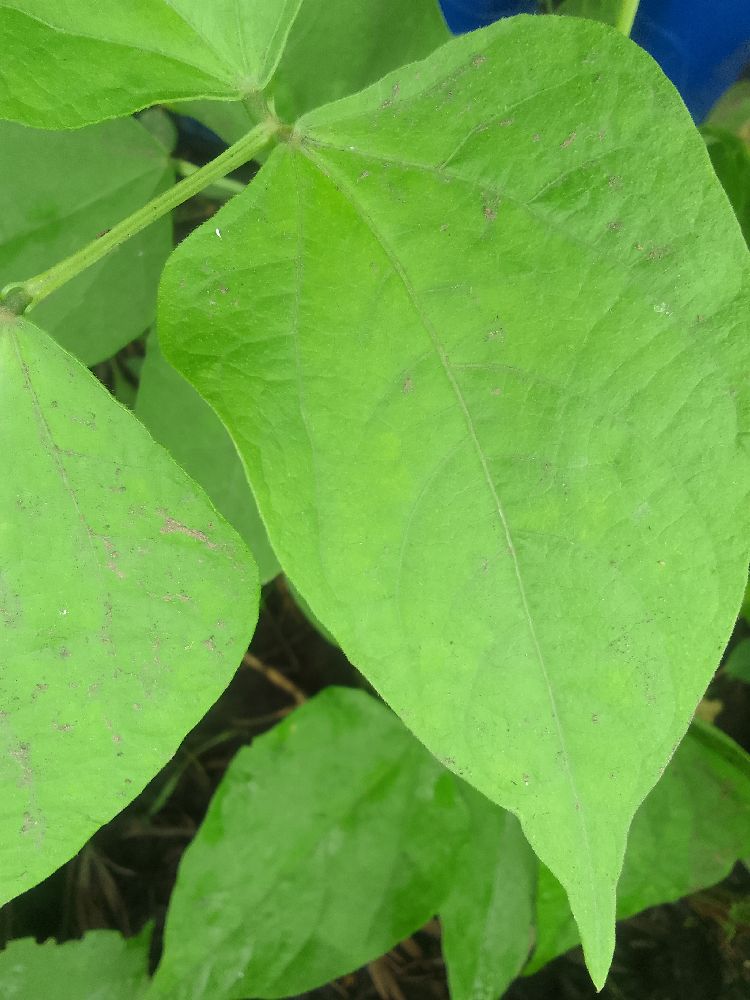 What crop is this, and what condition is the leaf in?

common bean, healthy
